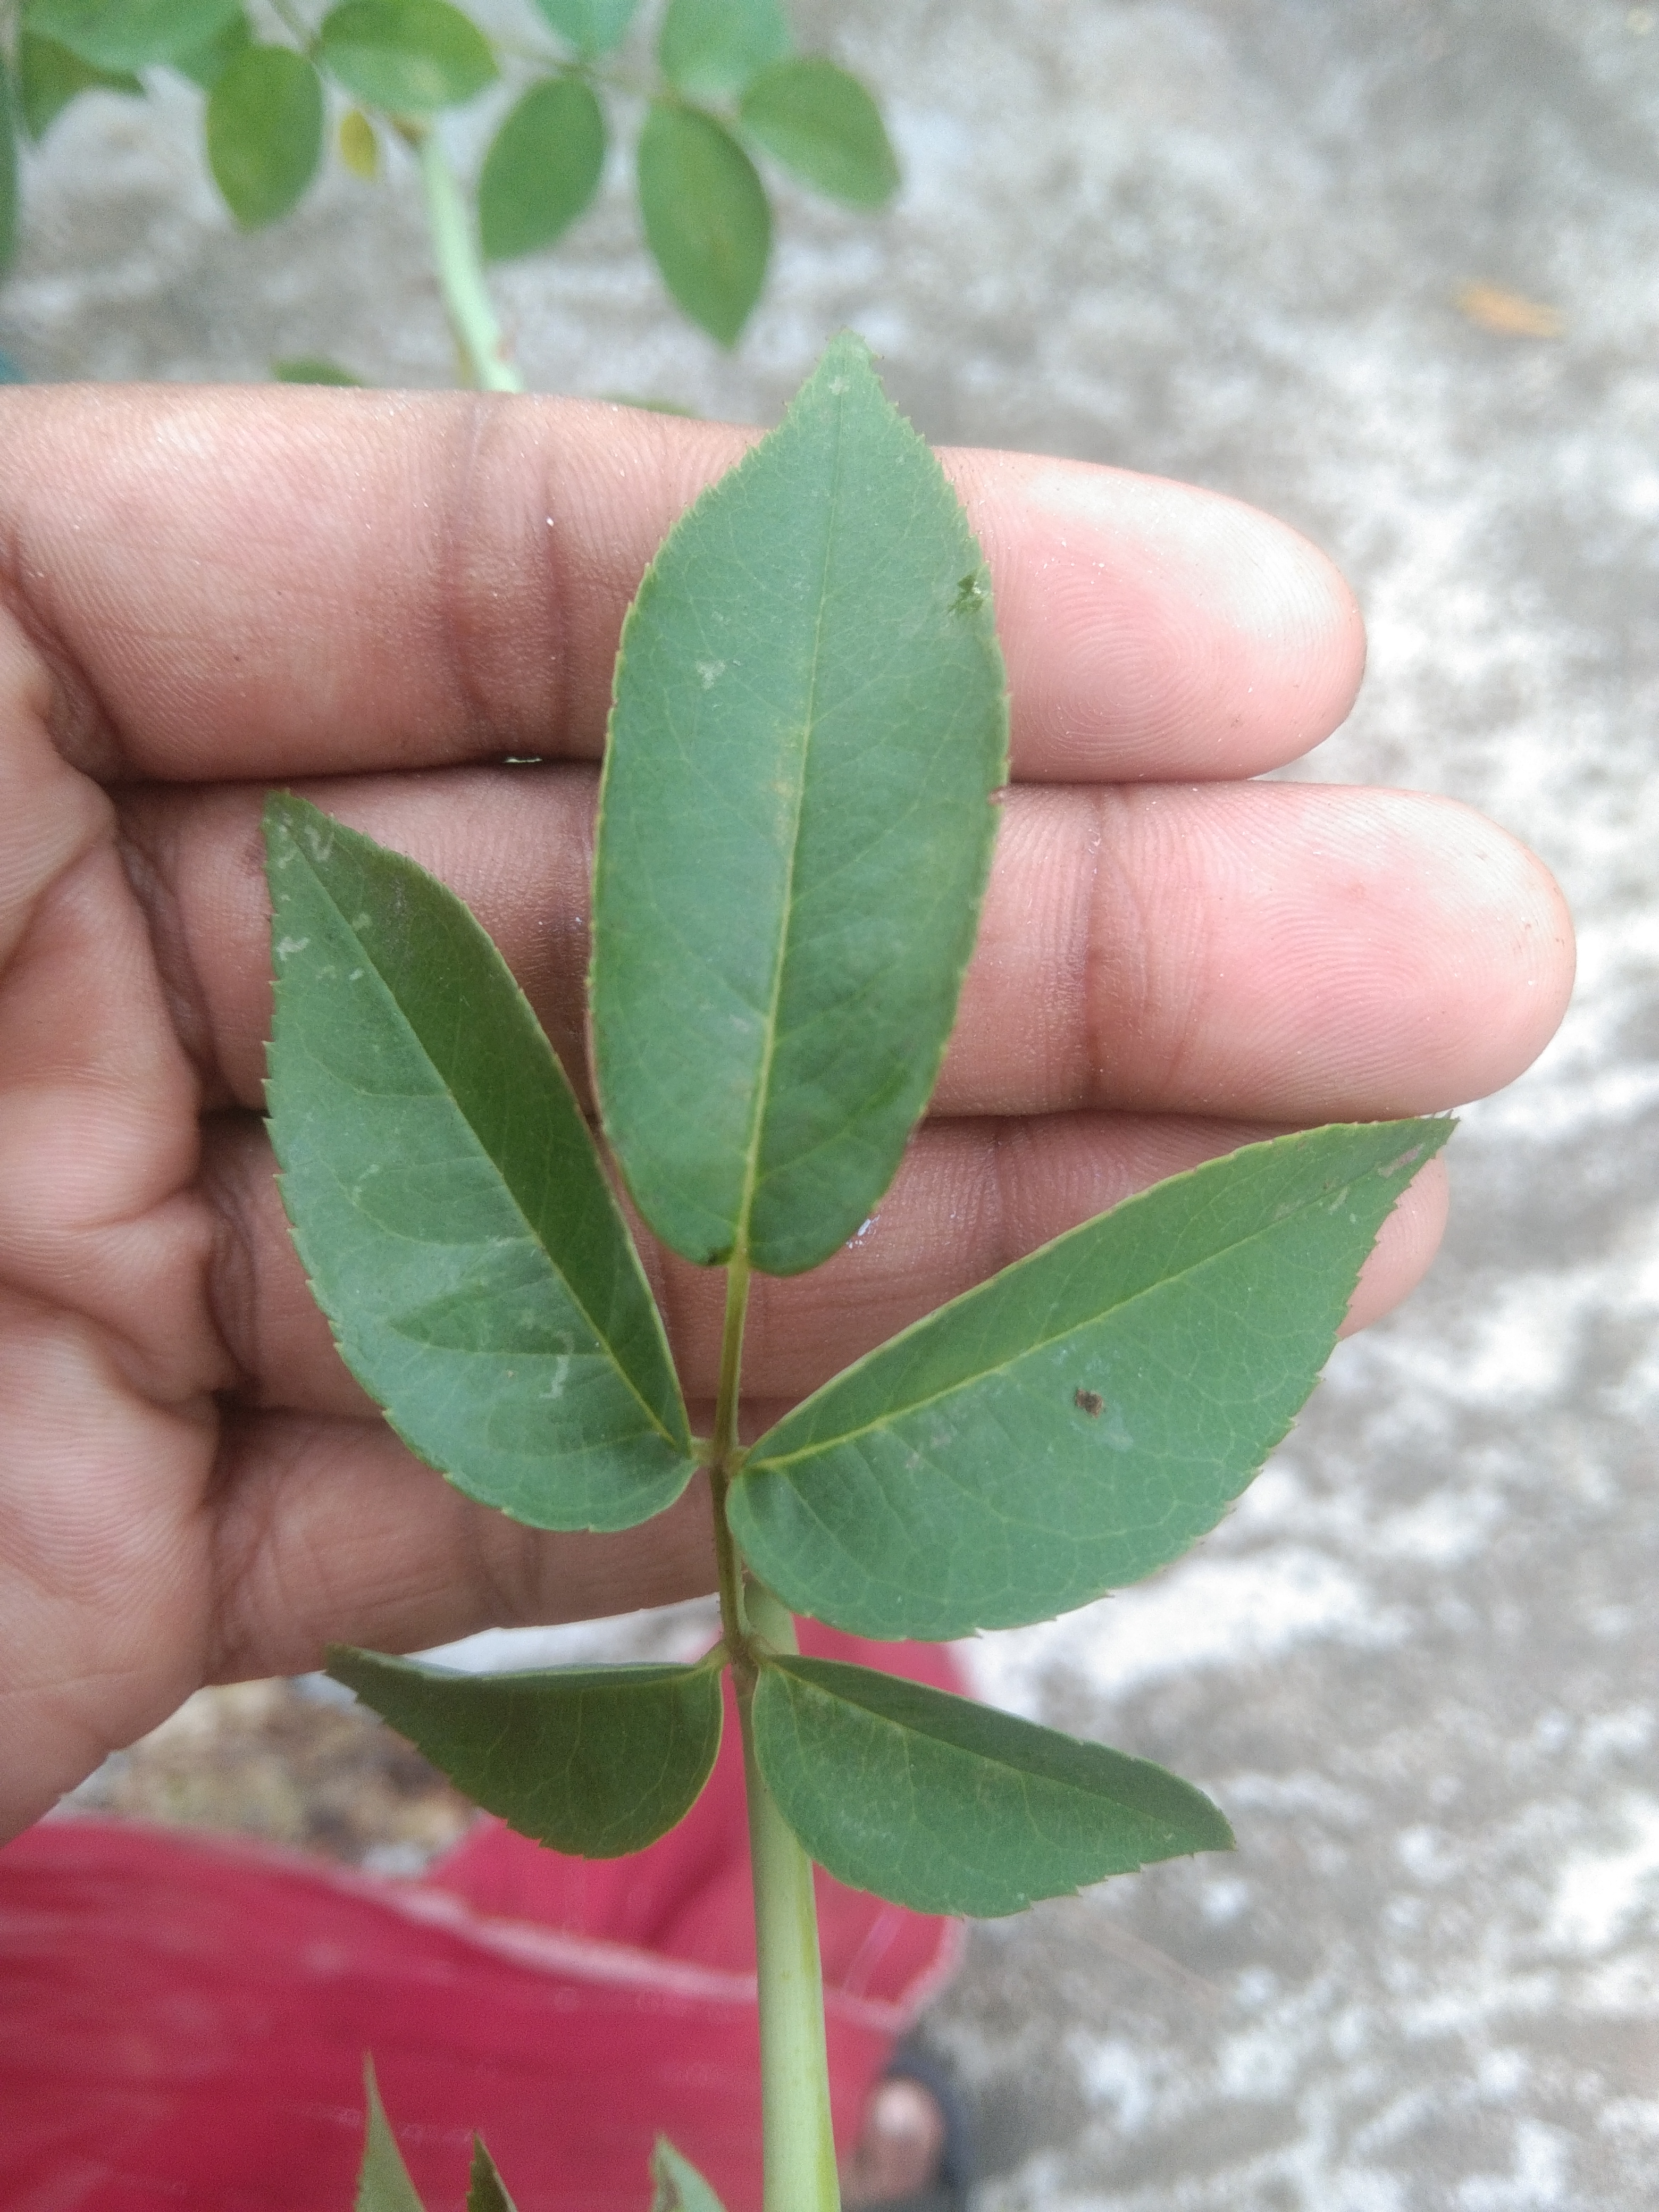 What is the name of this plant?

rose
